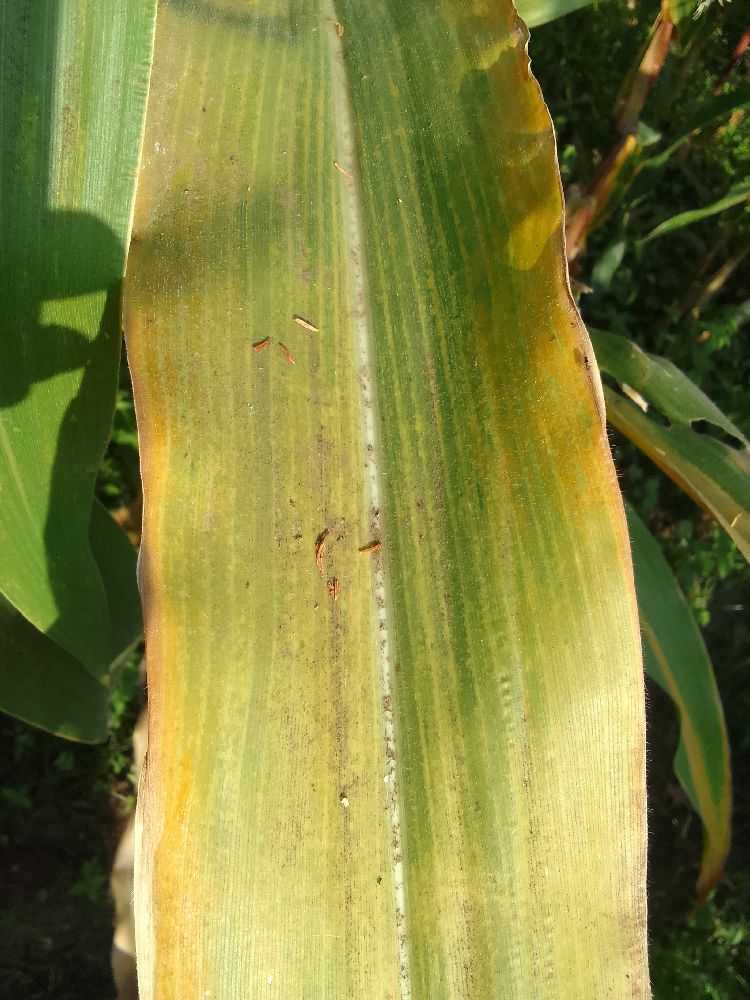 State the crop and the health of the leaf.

maize, maize lethal necrosis
